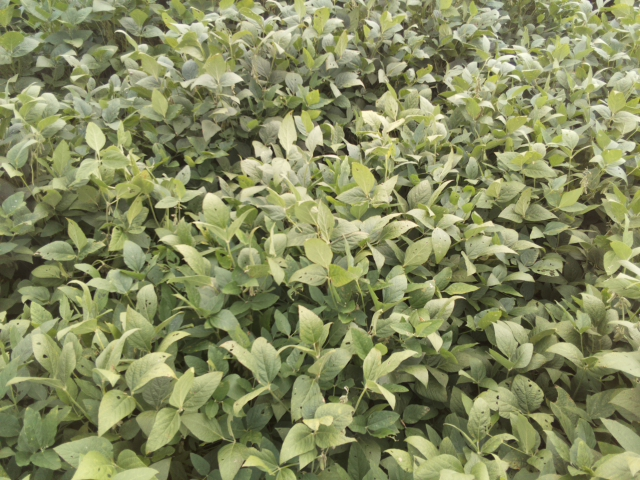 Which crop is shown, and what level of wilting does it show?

soybean, leaflets folding inward at secondary pulvinus with no turgor loss in leaflets or petioles
